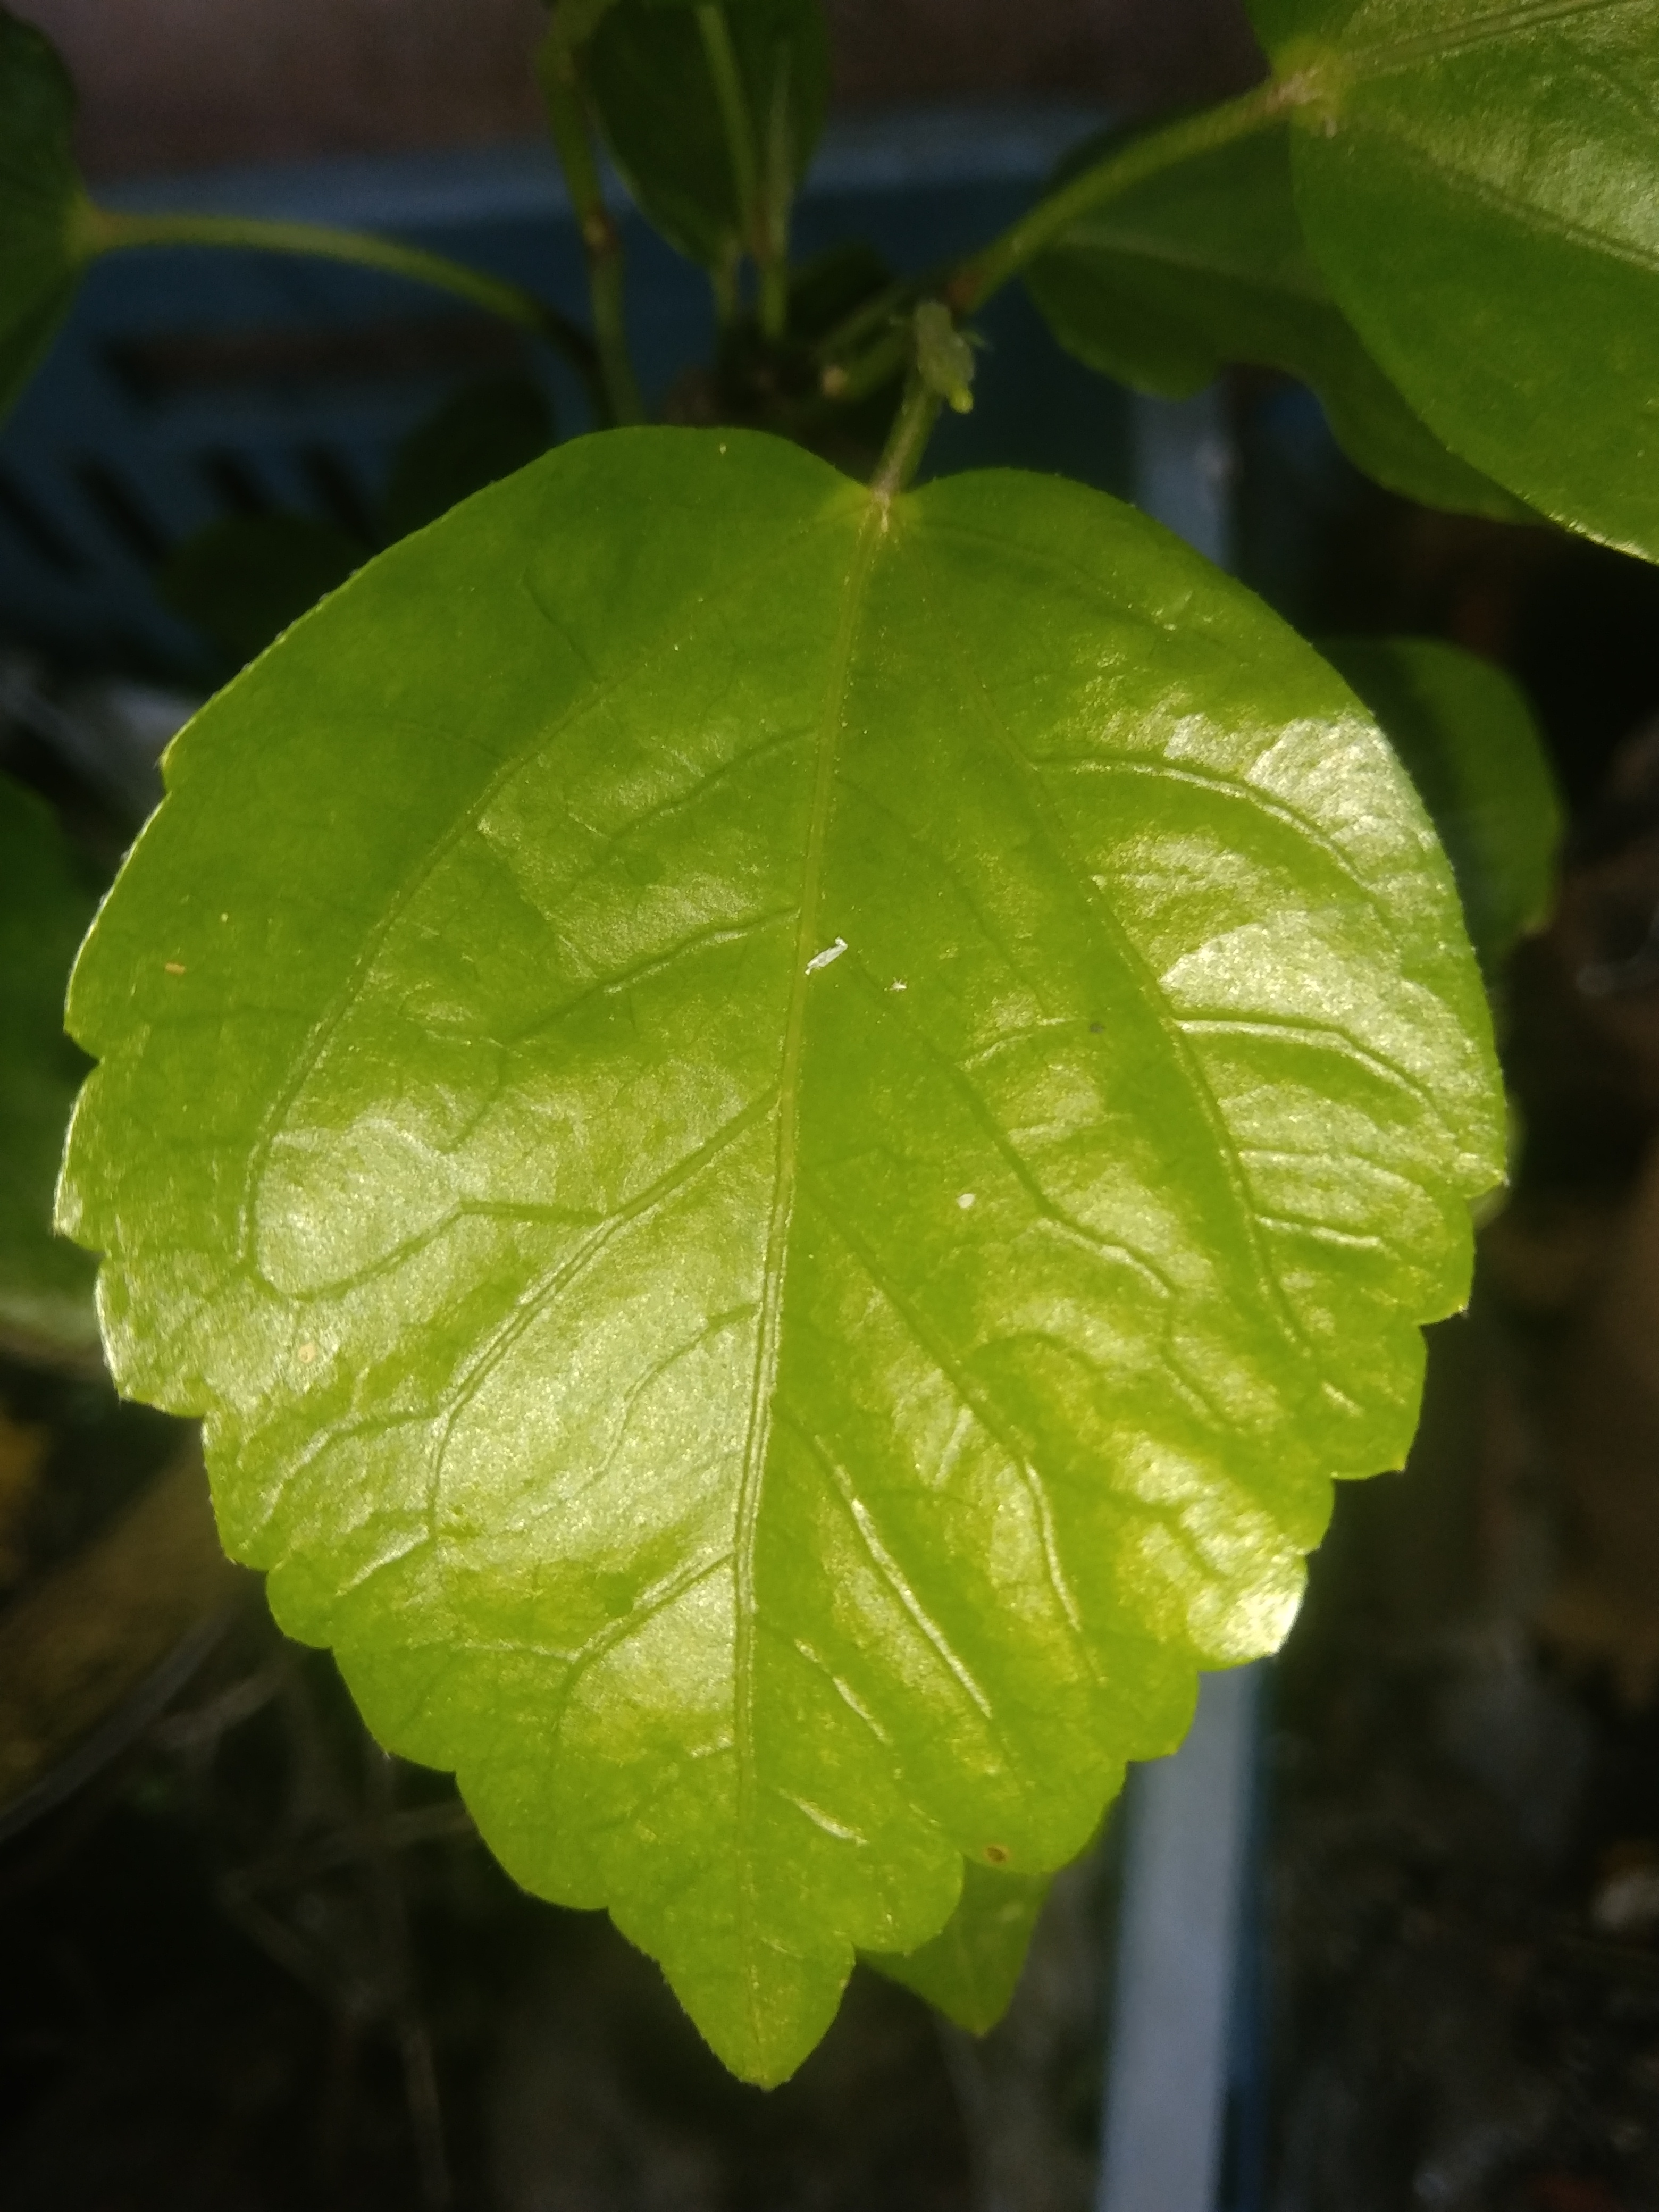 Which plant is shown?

hibiscus
